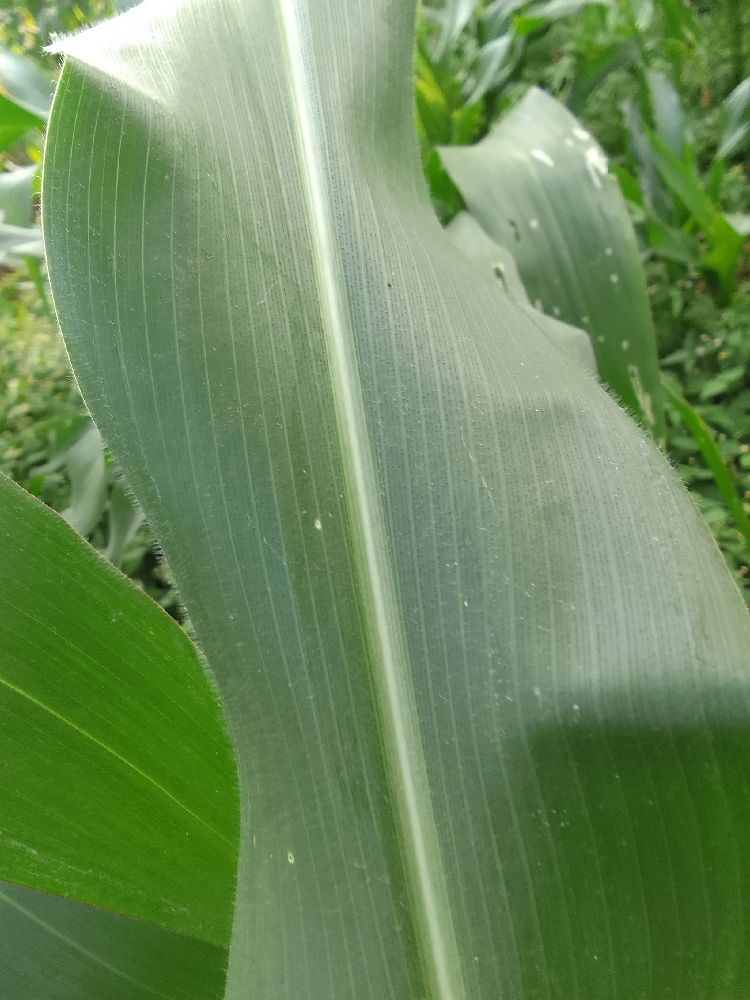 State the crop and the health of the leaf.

maize, healthy
